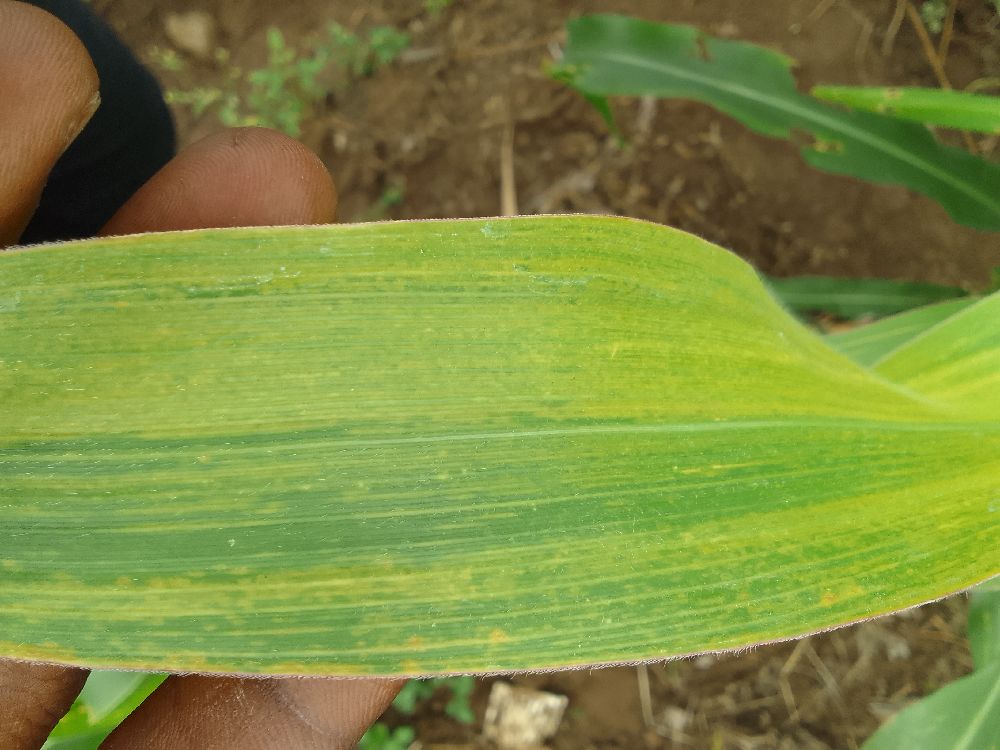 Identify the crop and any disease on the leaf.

maize, maize lethal necrosis
